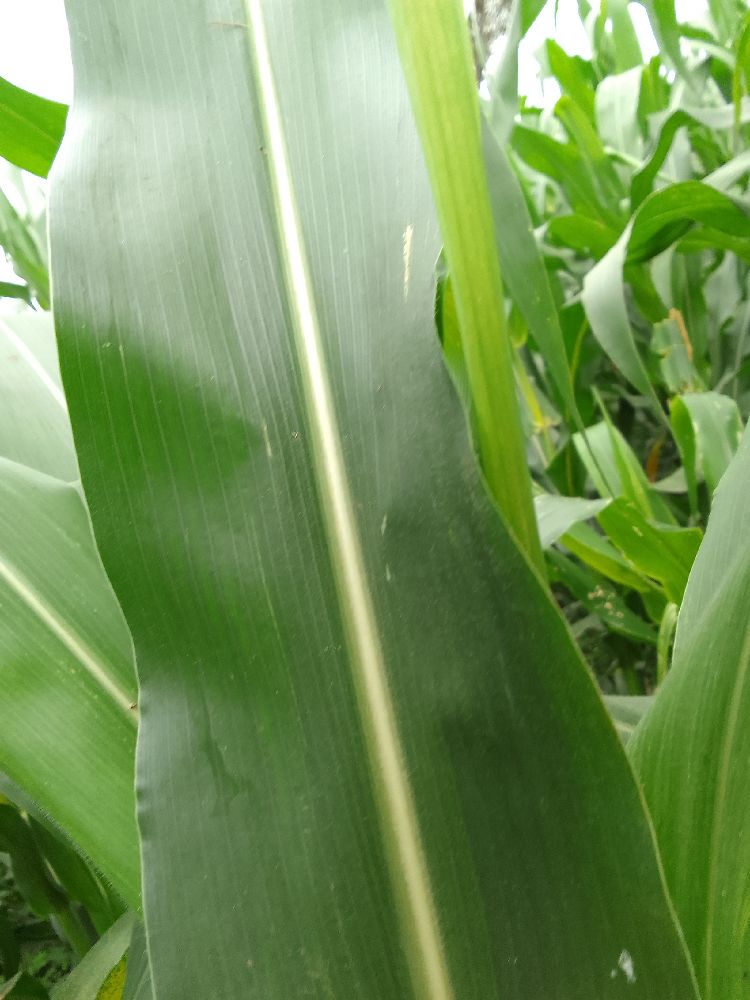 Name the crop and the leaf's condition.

maize, healthy
